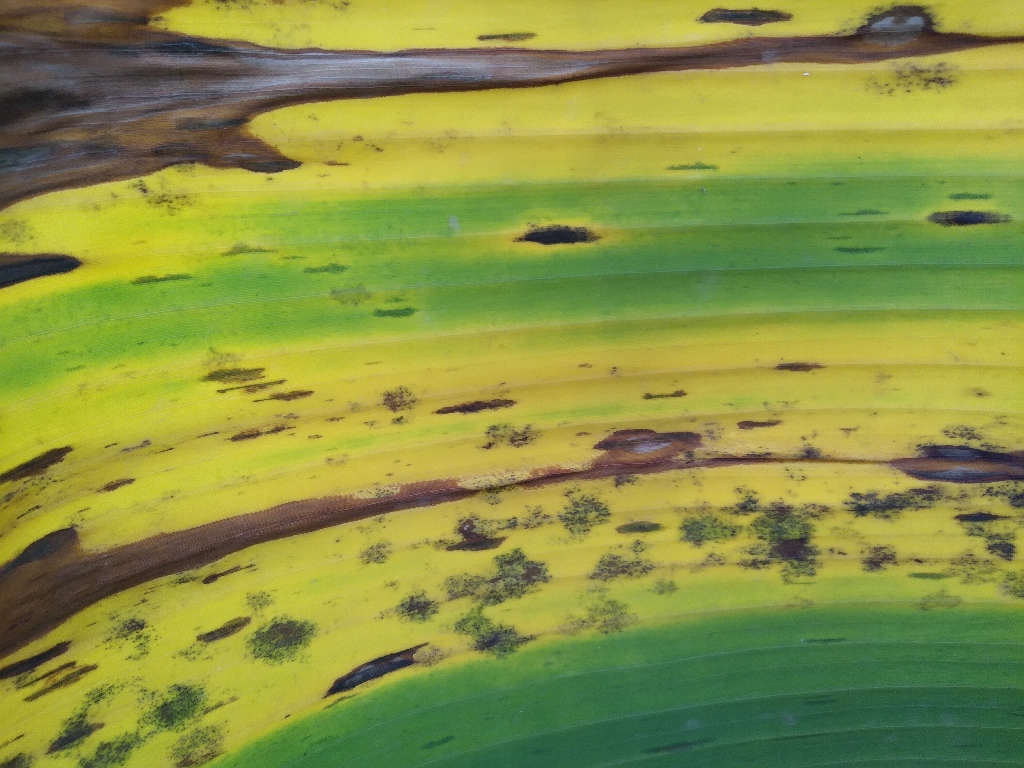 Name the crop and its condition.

banana, black sigatoka
